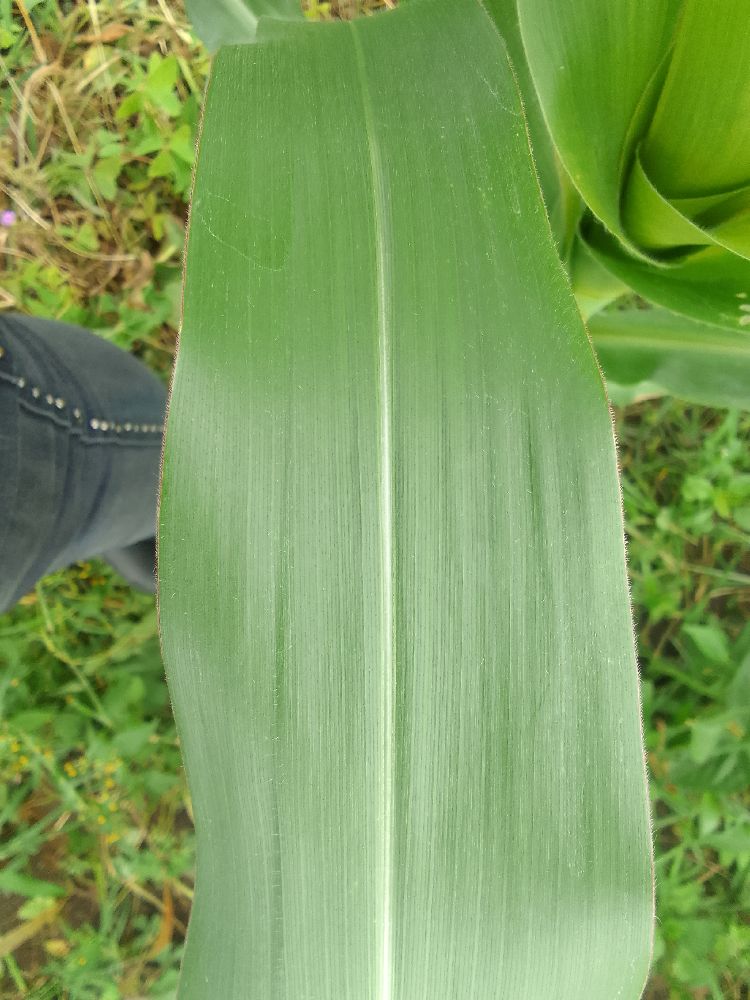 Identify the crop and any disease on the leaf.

maize, healthy
